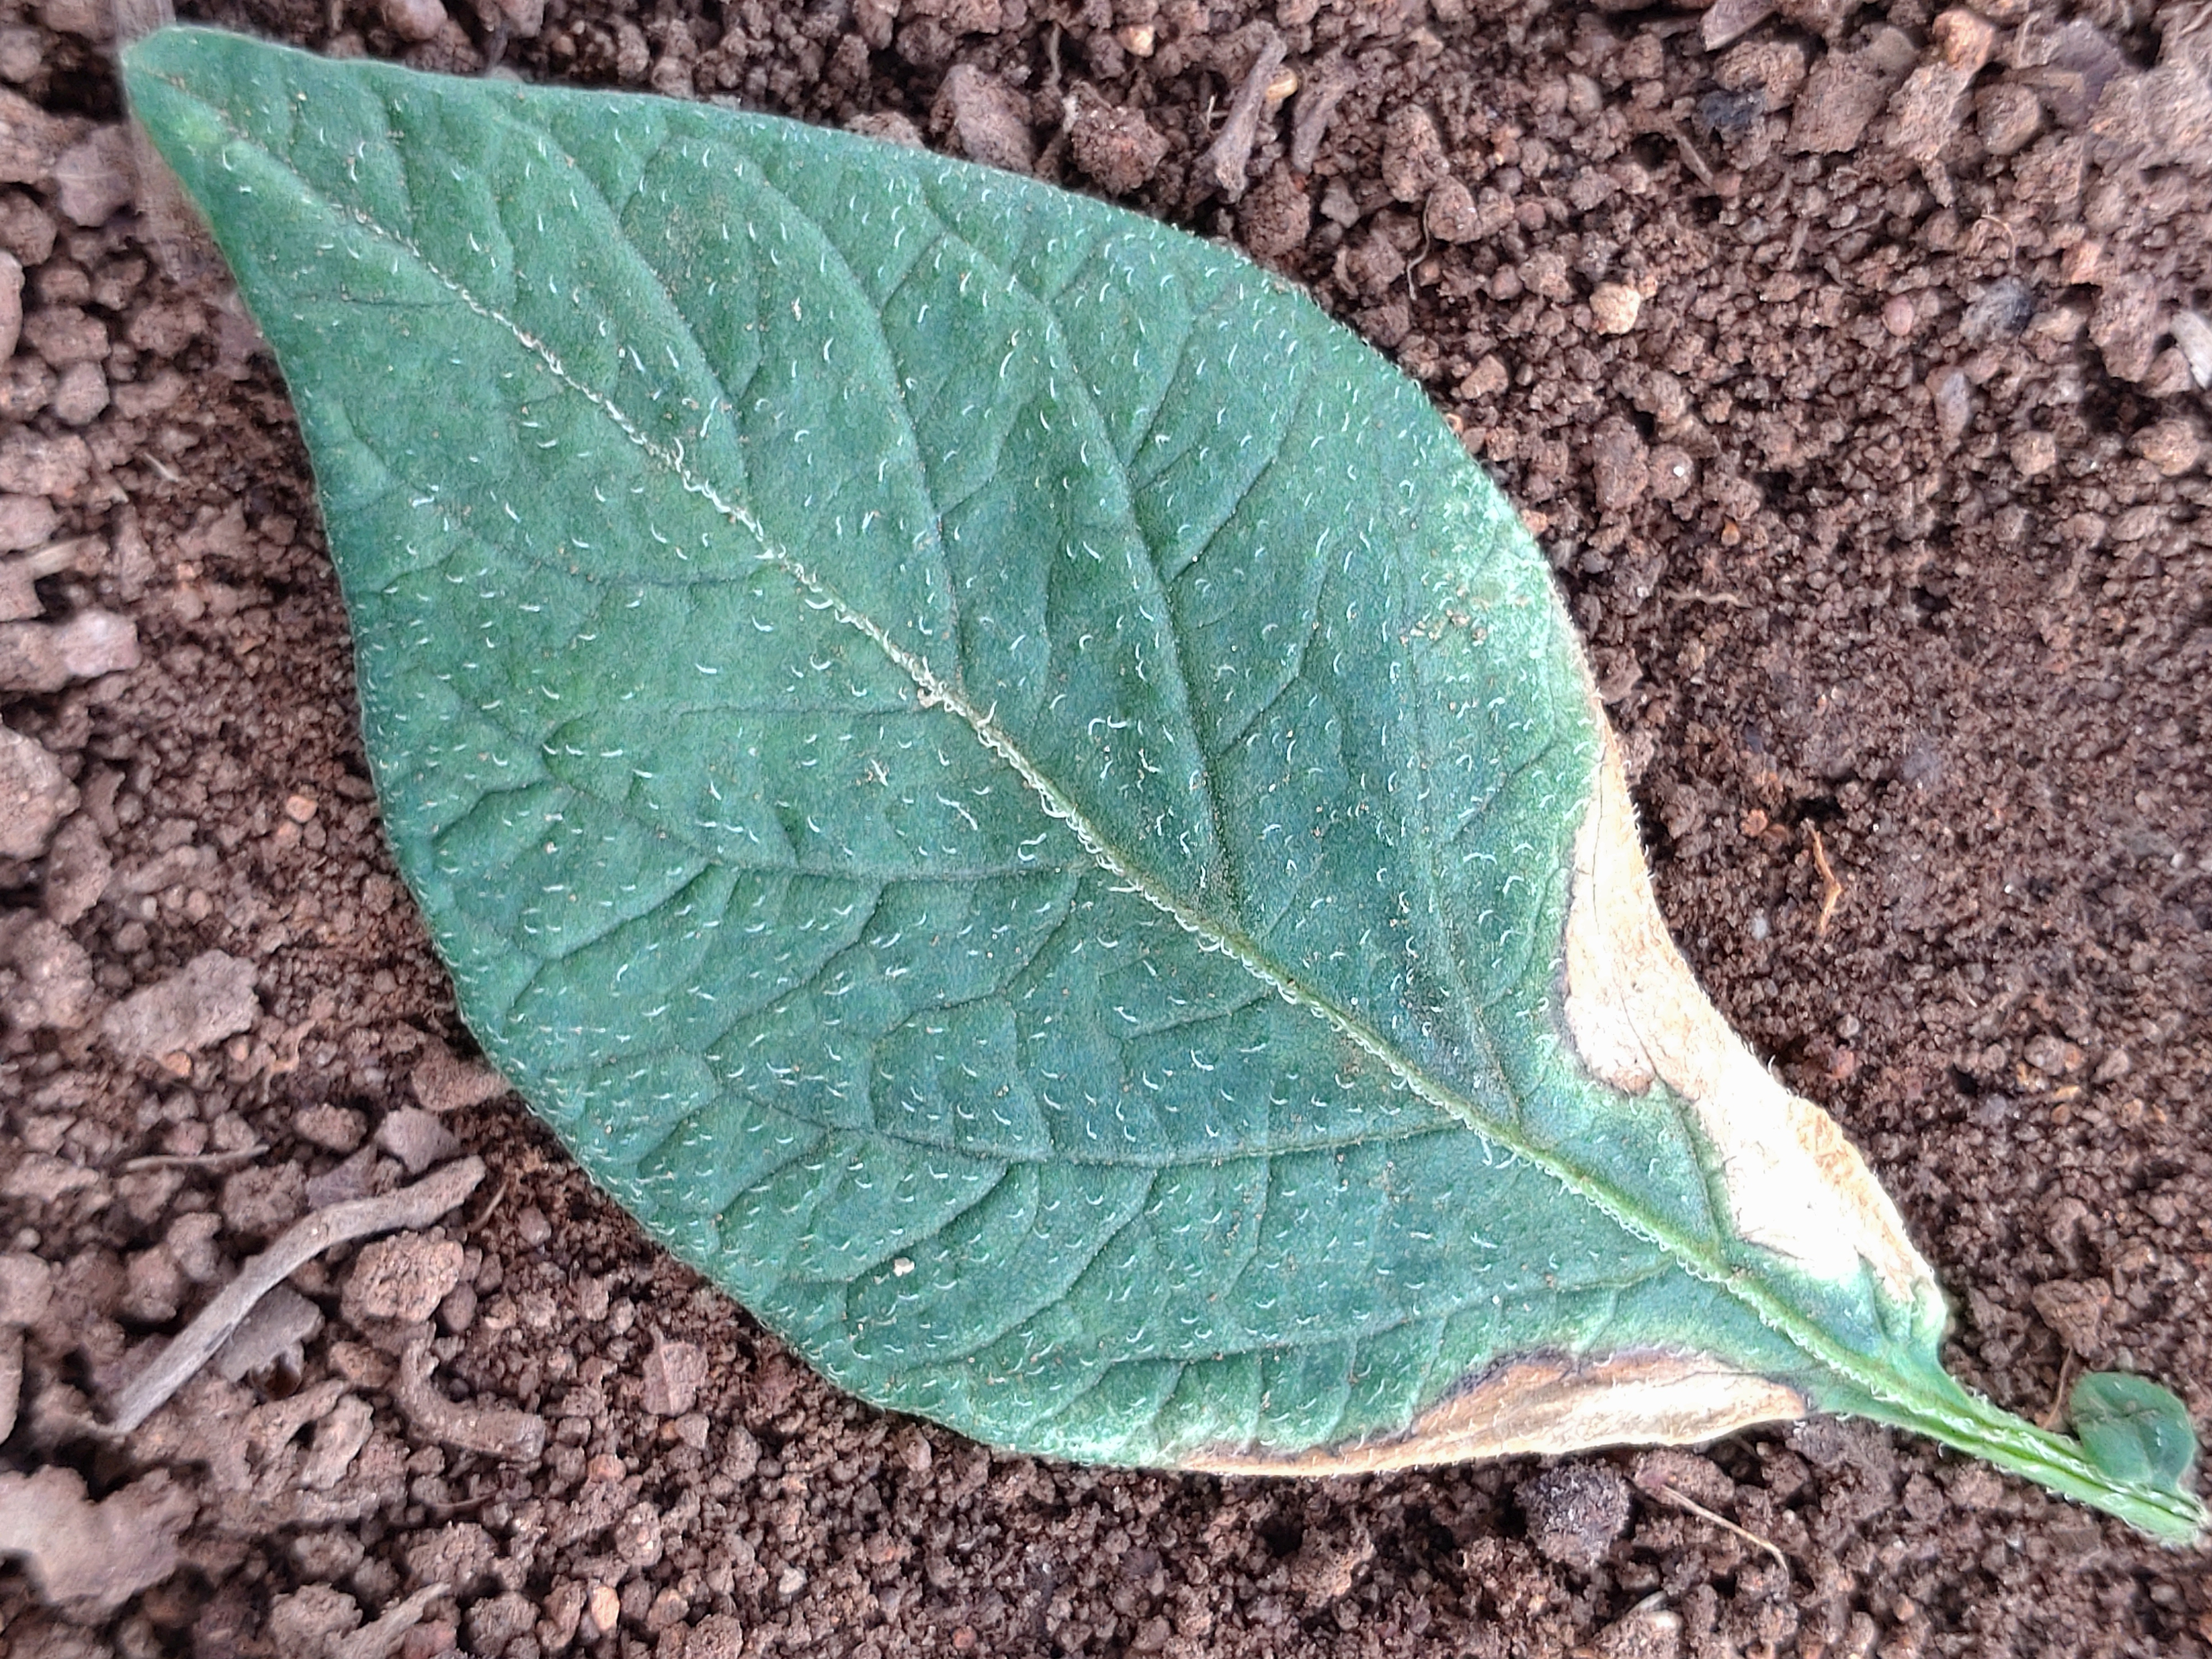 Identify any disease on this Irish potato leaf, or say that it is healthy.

early blight
